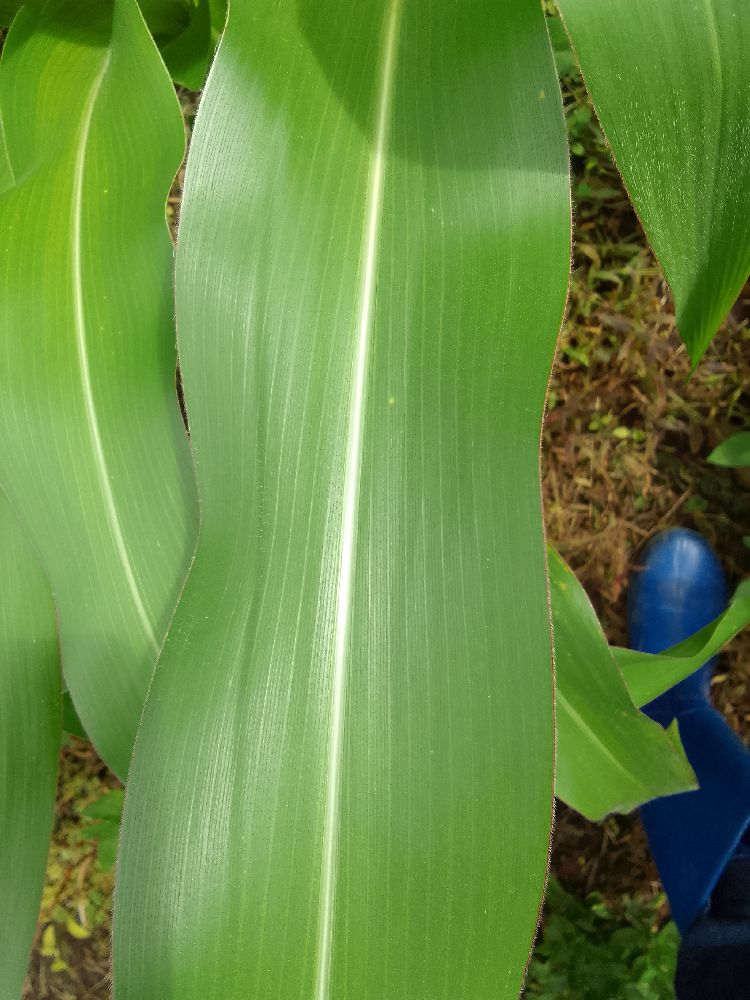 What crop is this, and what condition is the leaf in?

maize, healthy
